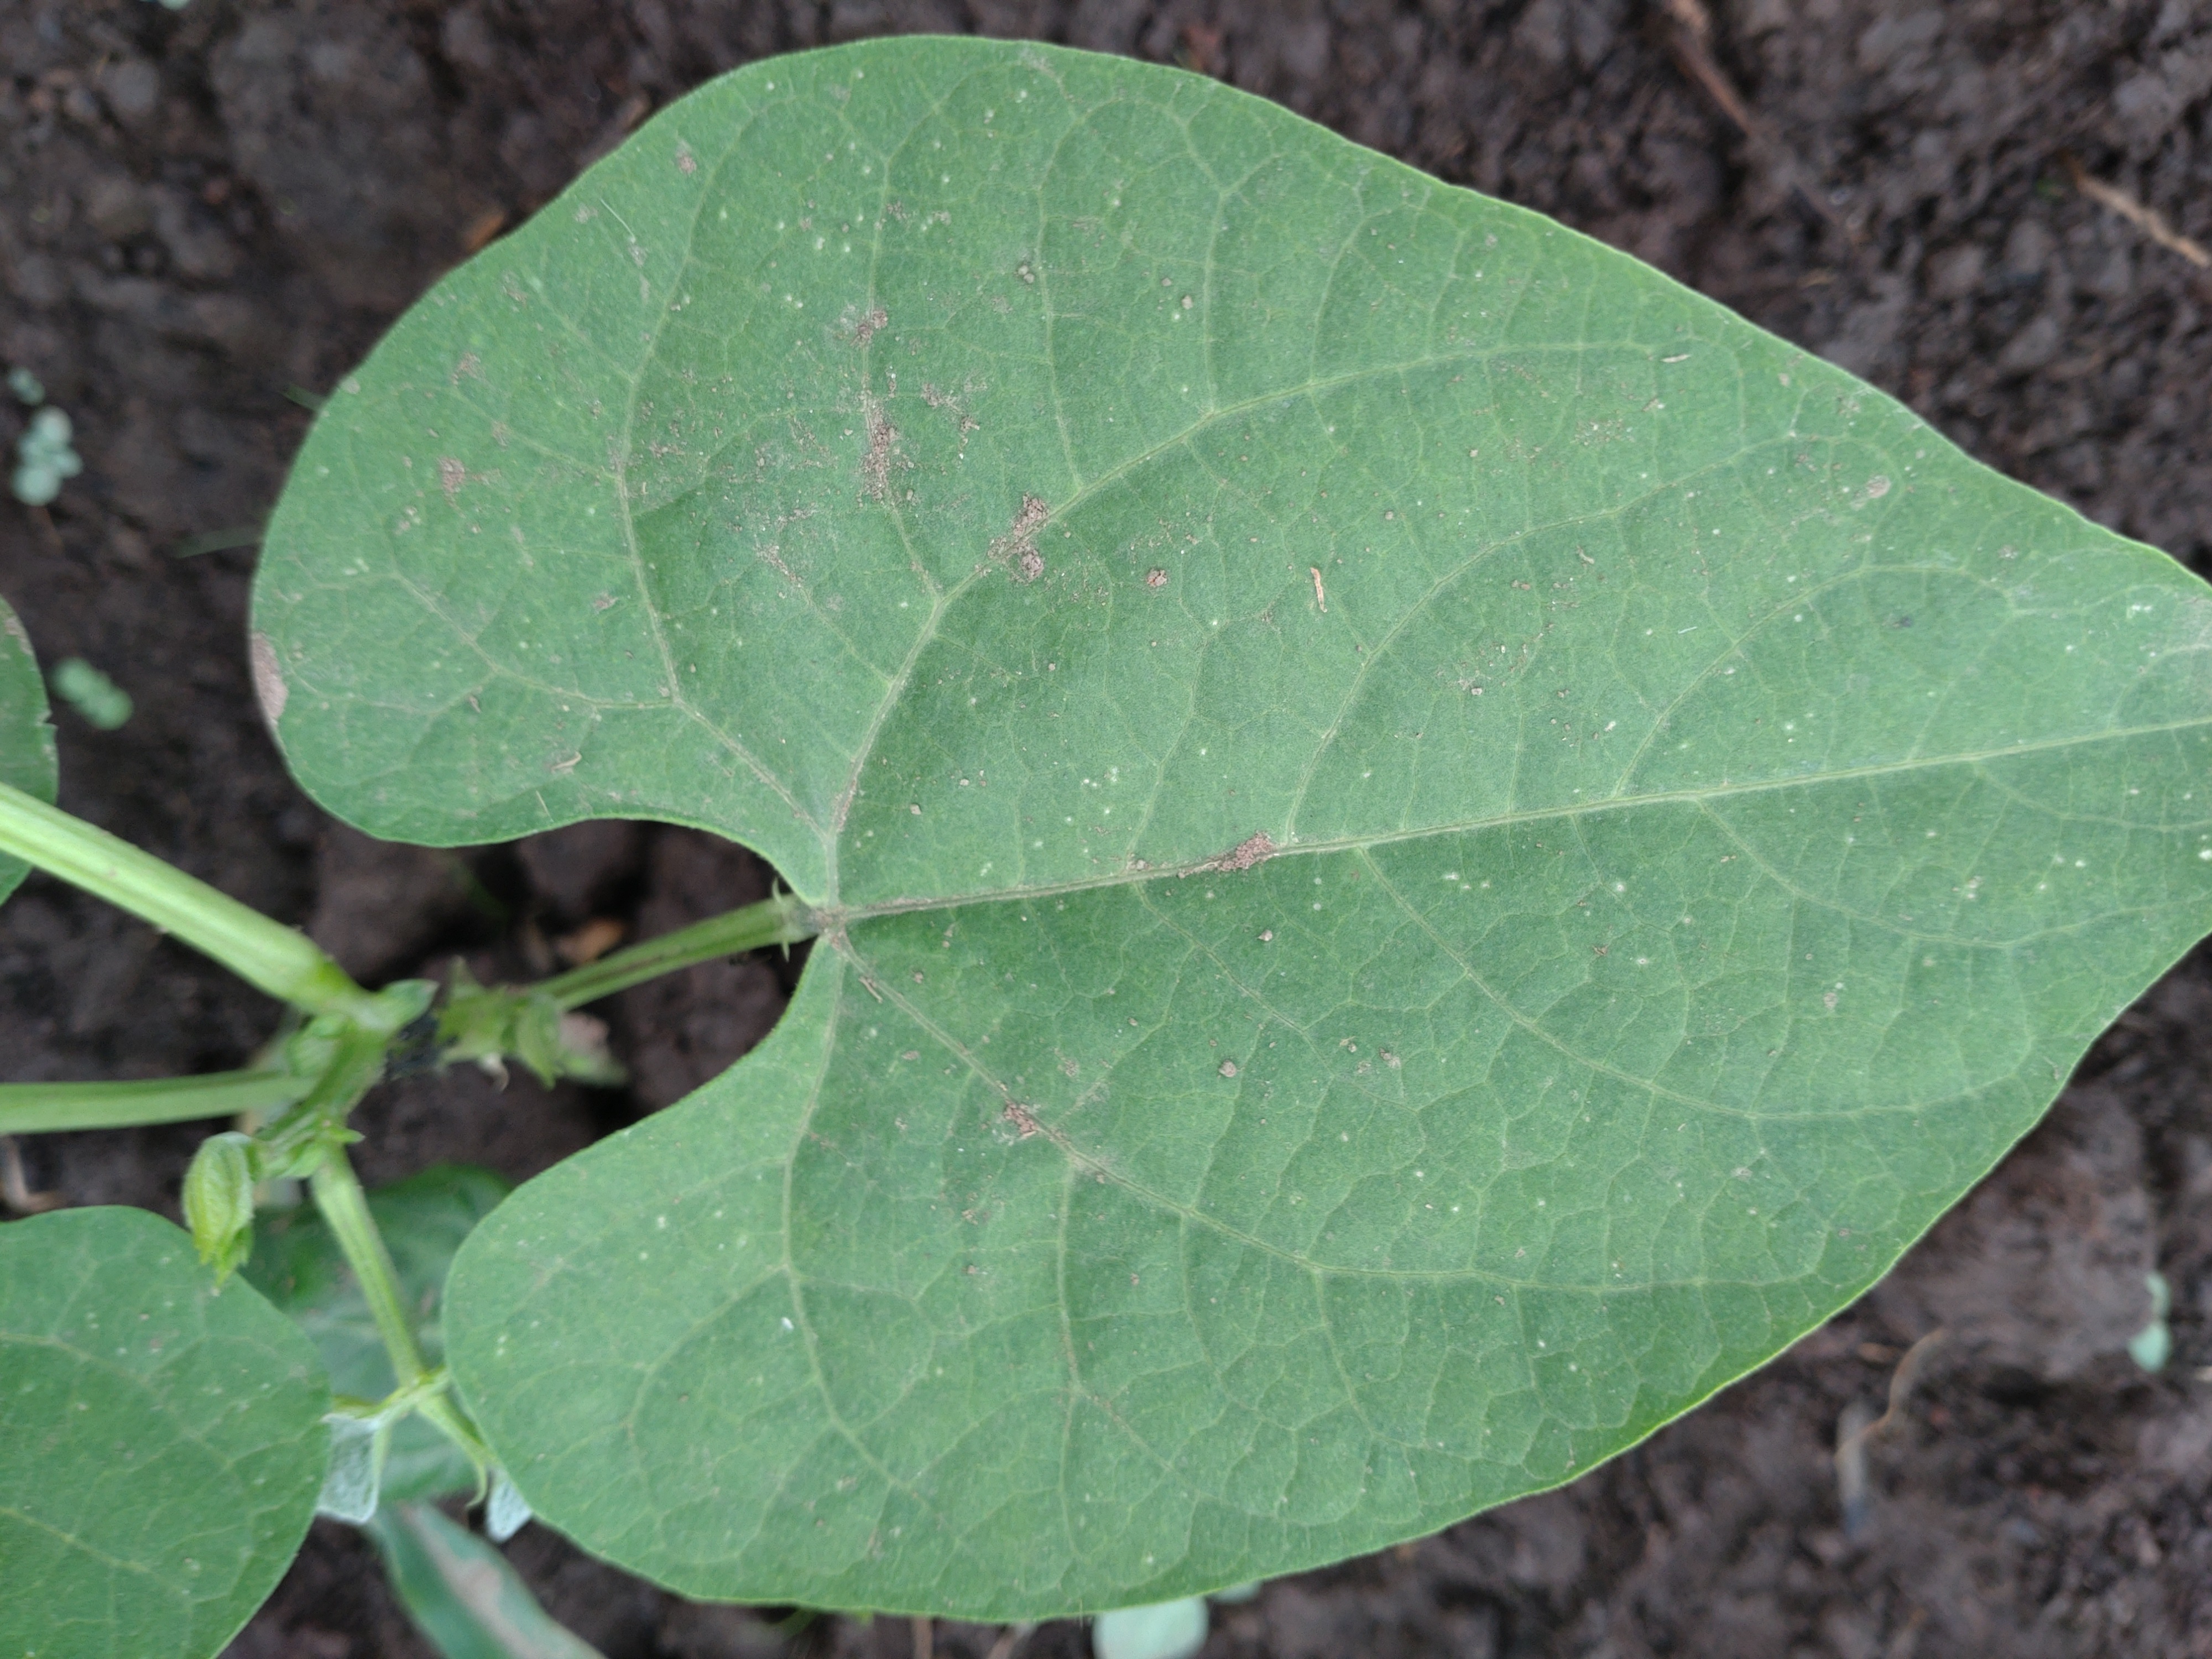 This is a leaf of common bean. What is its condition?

healthy
